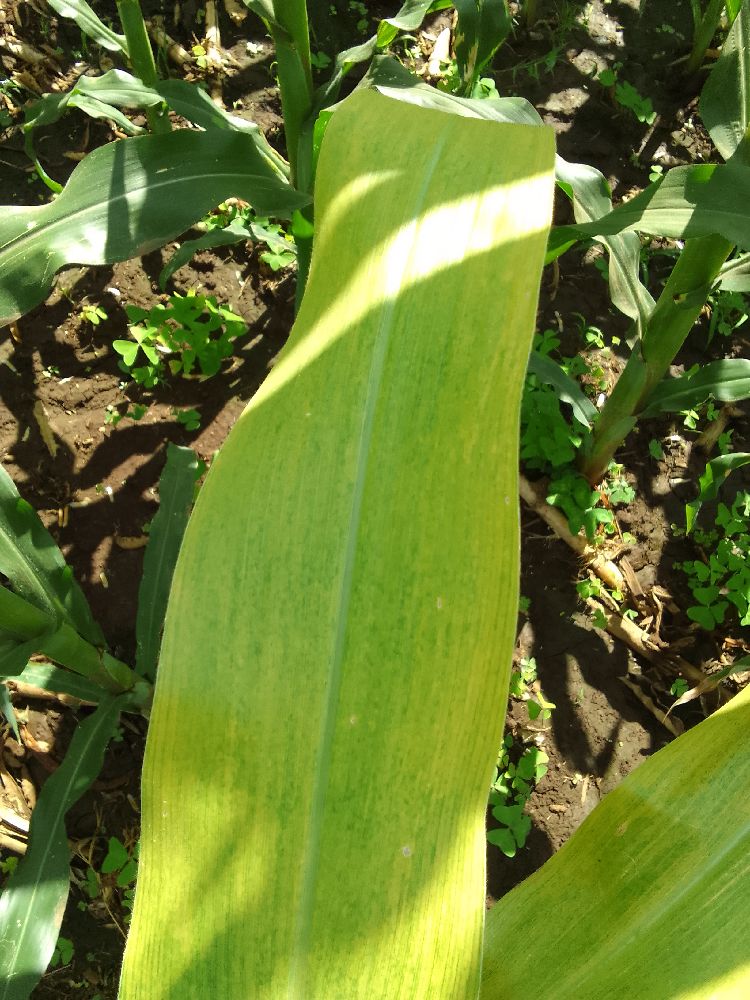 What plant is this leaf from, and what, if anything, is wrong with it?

maize, maize lethal necrosis
